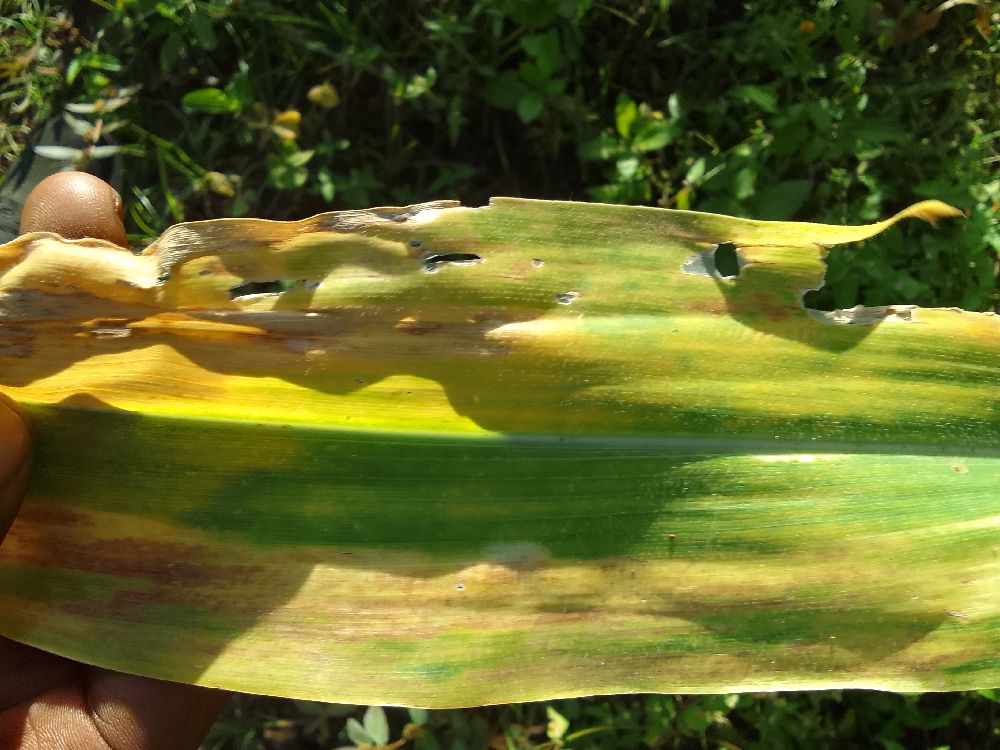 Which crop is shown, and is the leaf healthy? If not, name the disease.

maize, maize lethal necrosis
